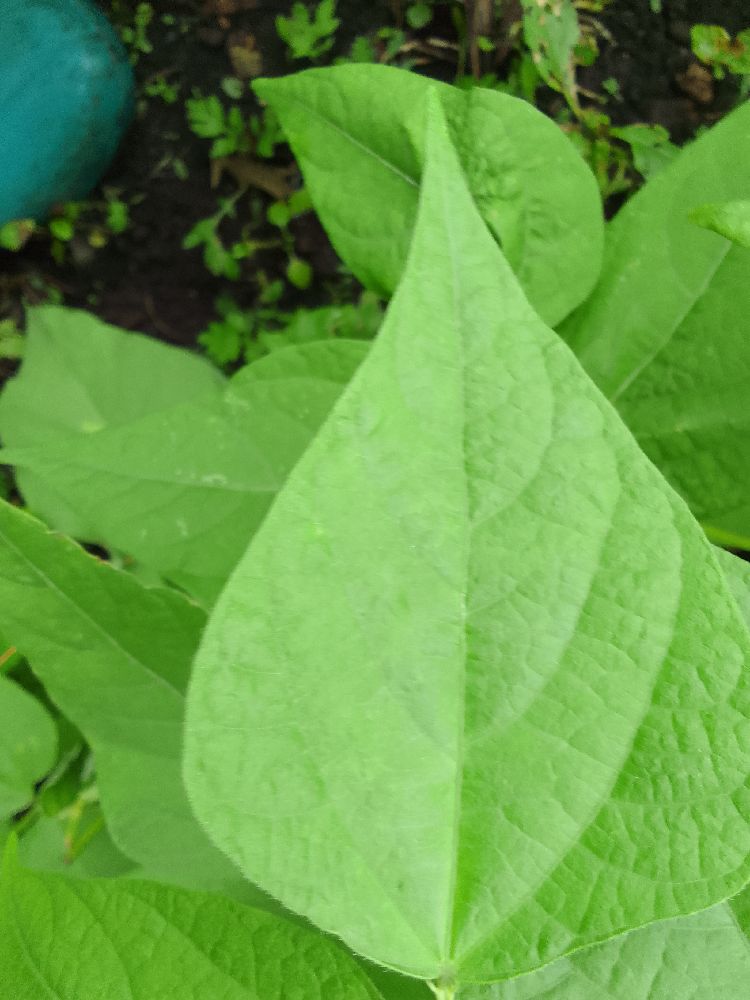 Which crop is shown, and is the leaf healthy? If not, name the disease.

common bean, healthy
